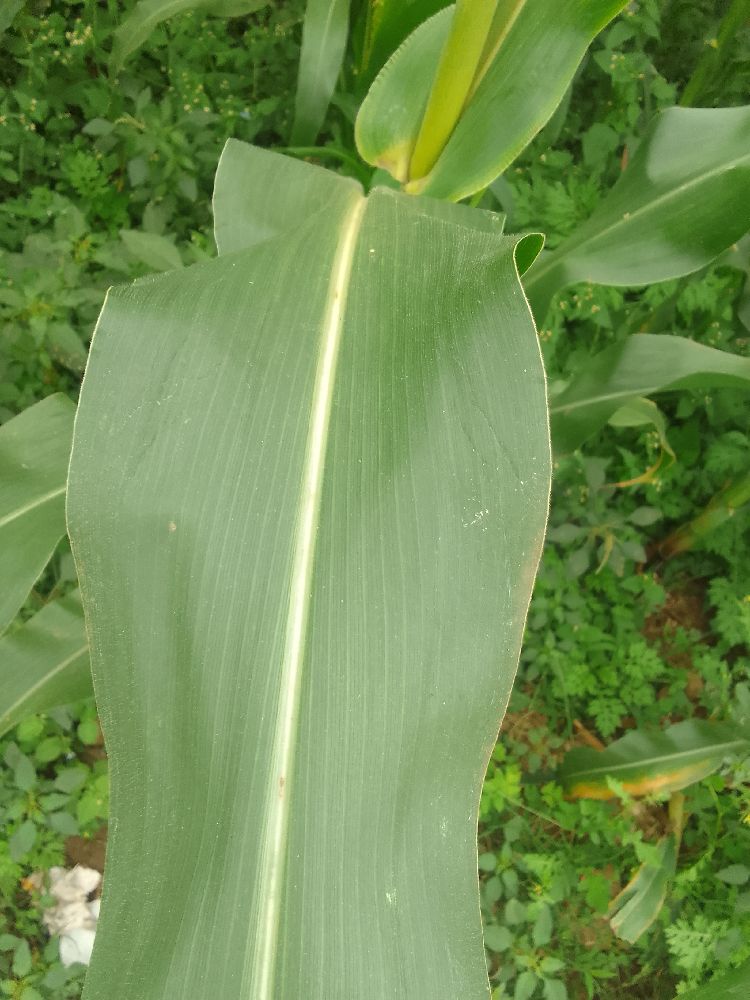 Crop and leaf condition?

maize, healthy
